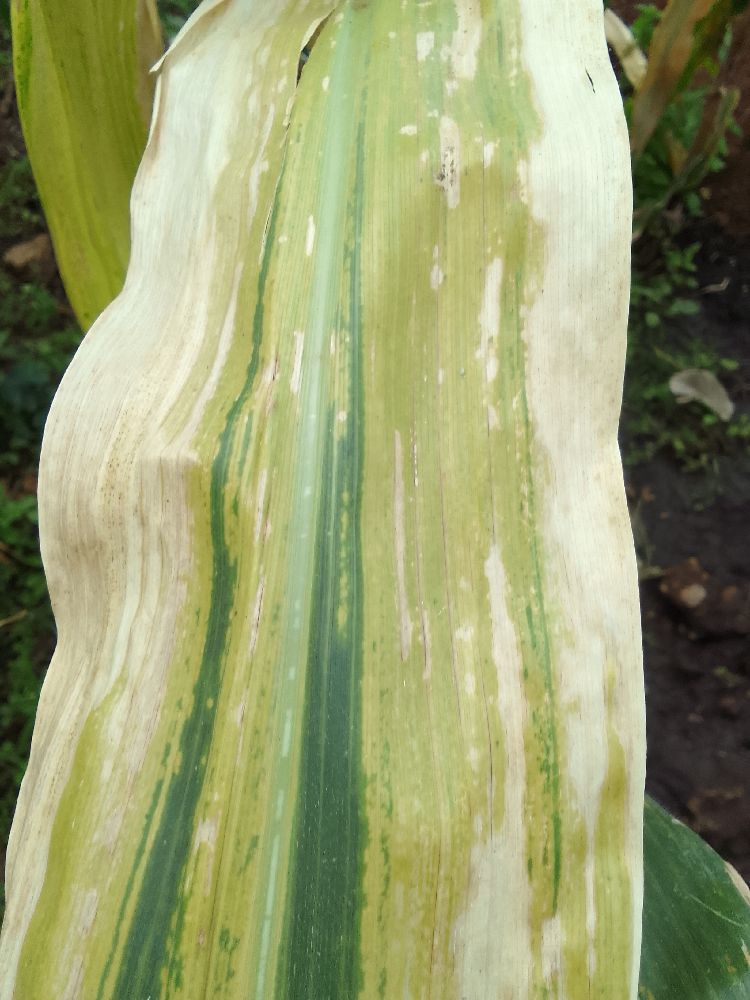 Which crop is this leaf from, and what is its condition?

maize, maize lethal necrosis
